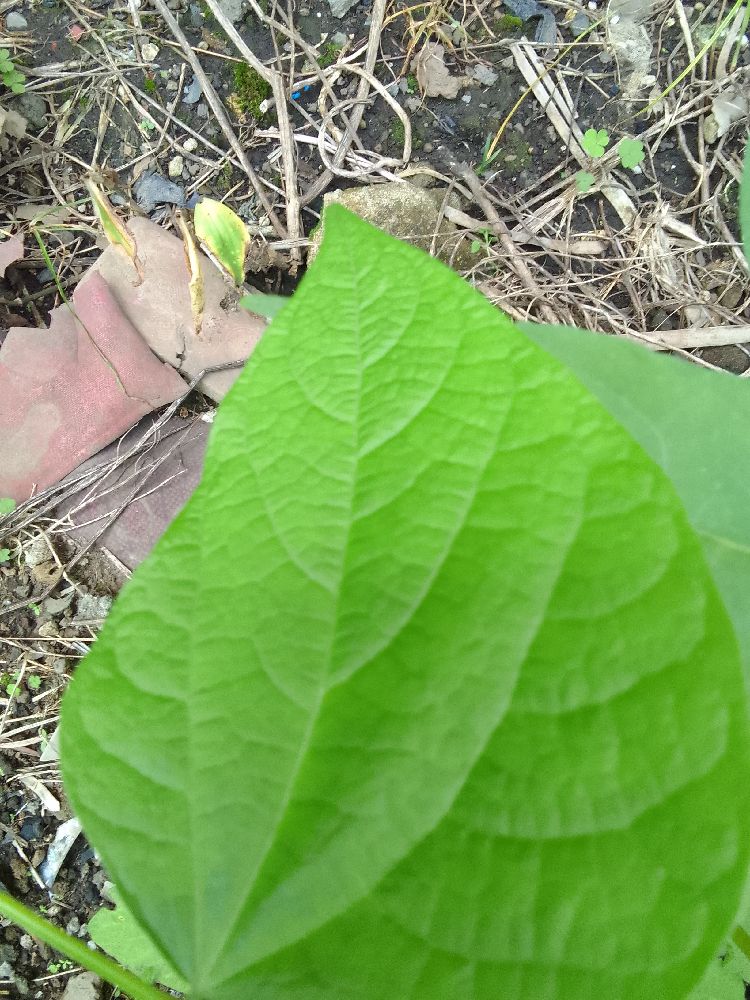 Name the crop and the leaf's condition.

common bean, healthy
